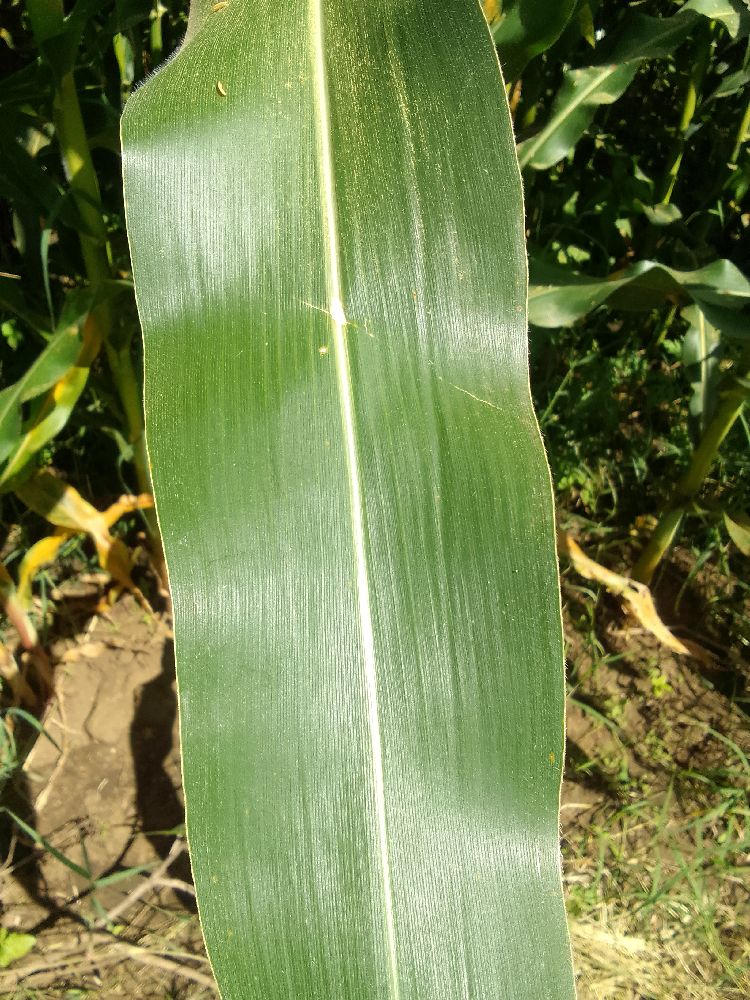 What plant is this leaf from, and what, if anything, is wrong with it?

maize, healthy
